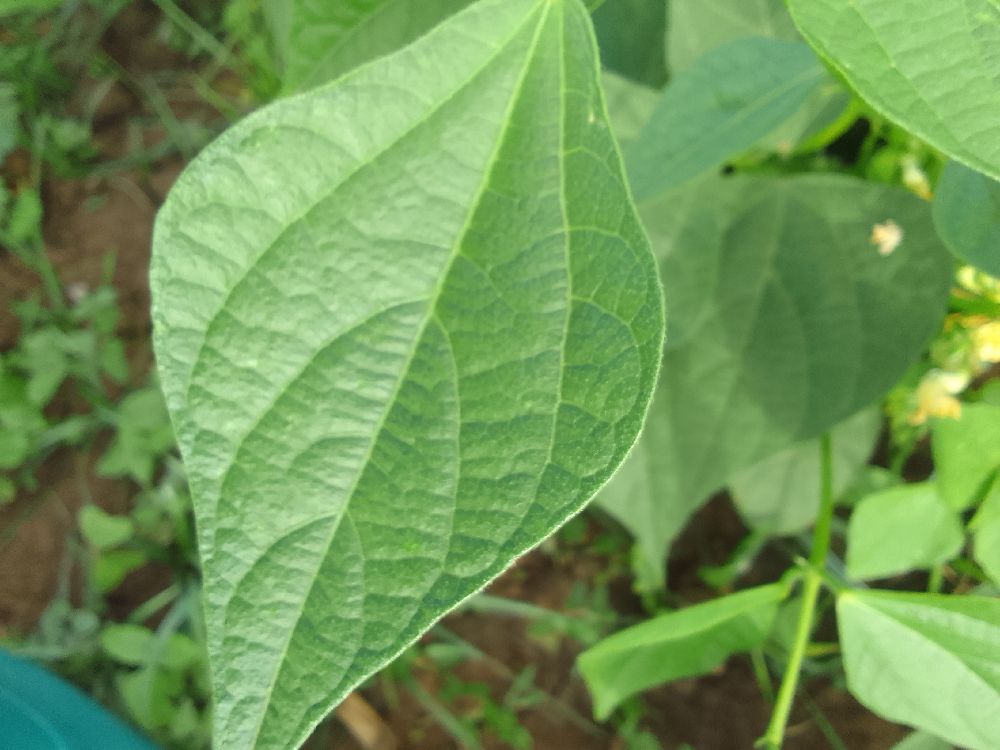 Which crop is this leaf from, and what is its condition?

common bean, healthy
